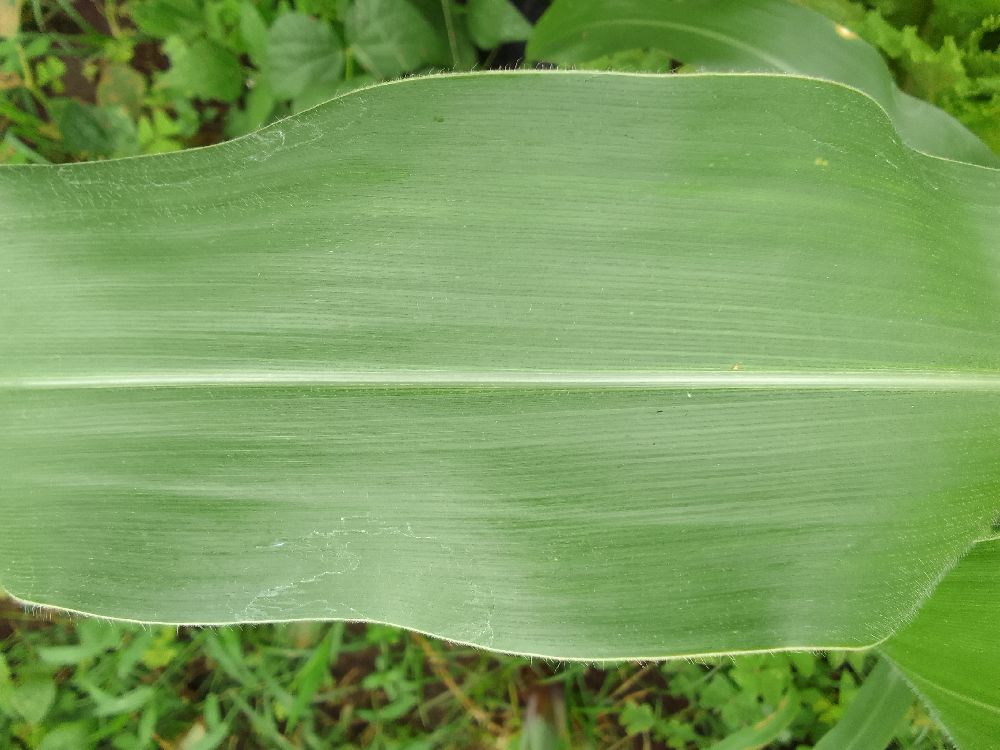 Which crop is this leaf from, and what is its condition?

maize, healthy
